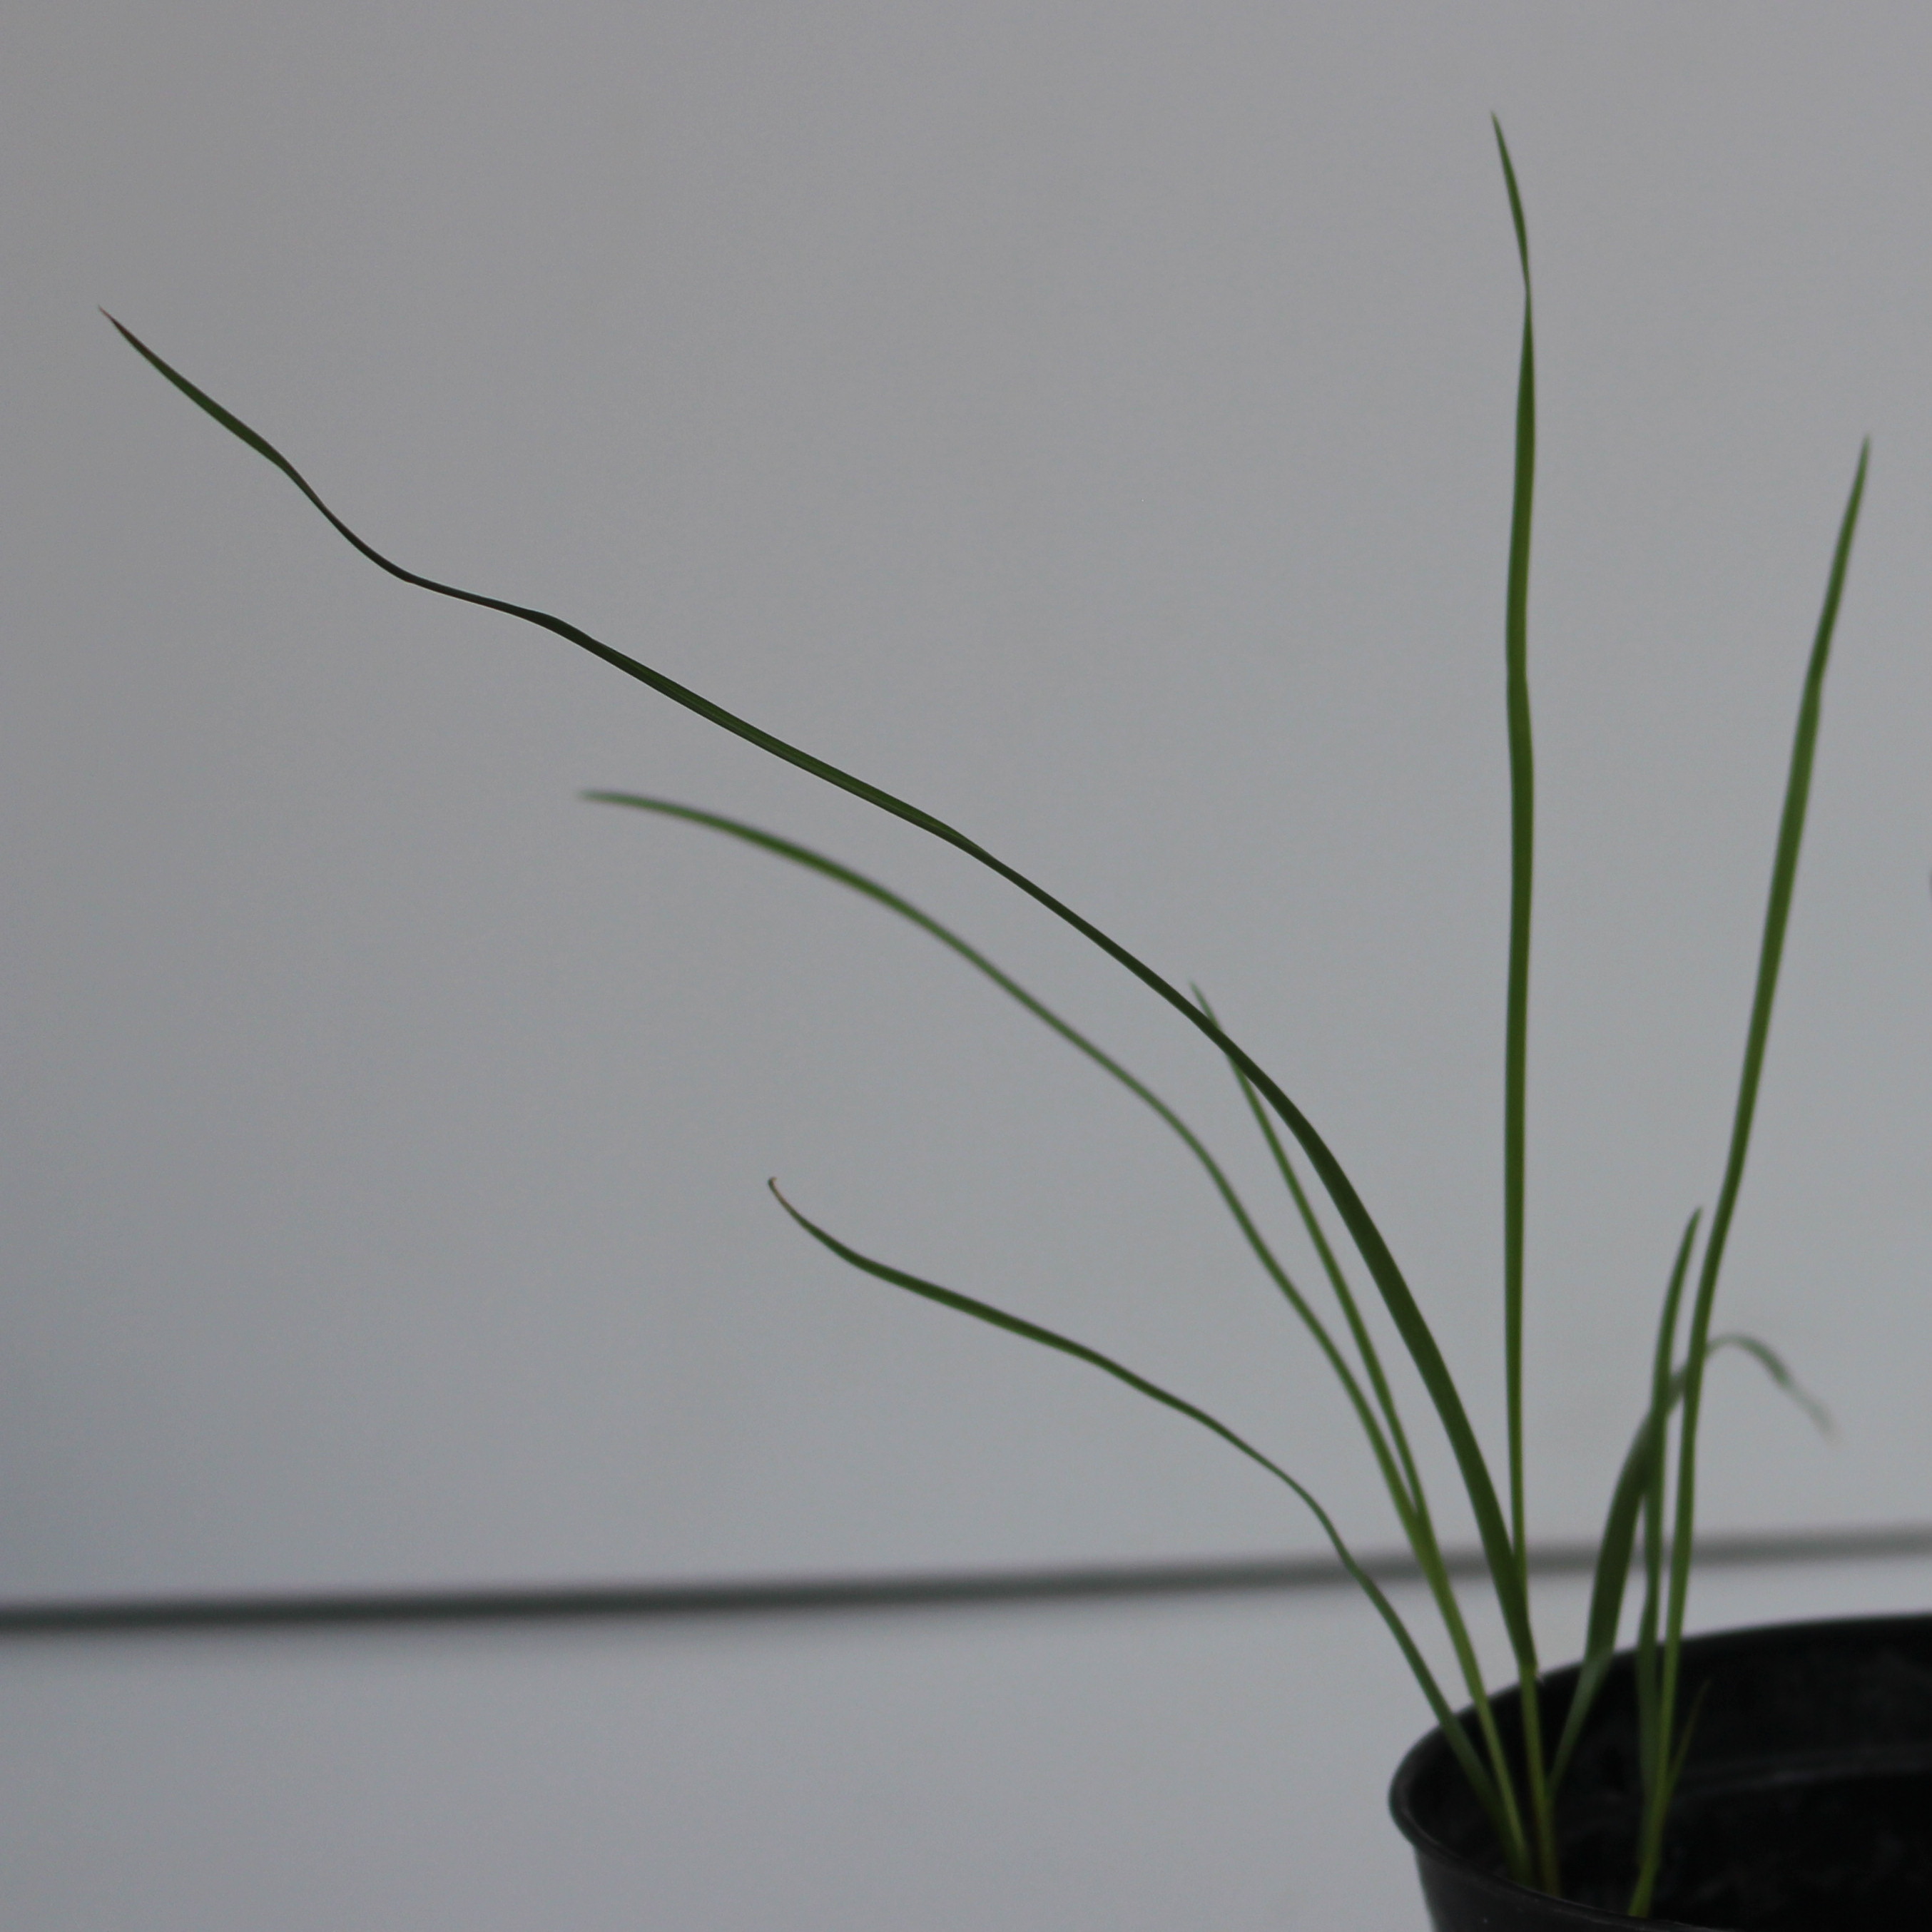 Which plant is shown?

Lolium multiflorum
